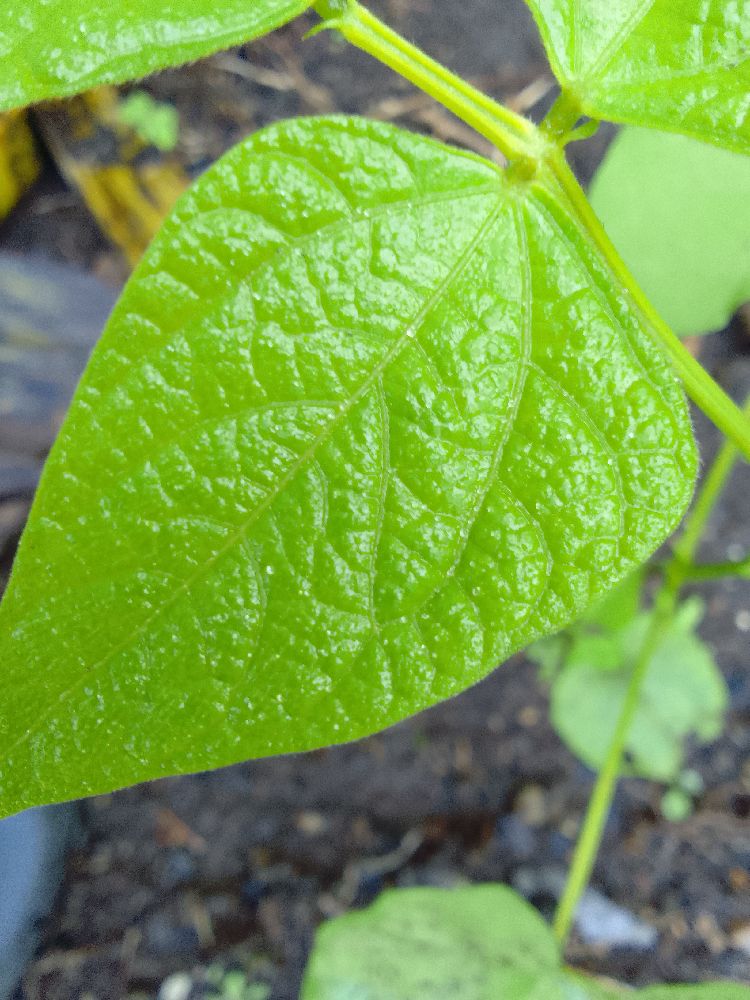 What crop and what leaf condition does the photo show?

common bean, healthy
